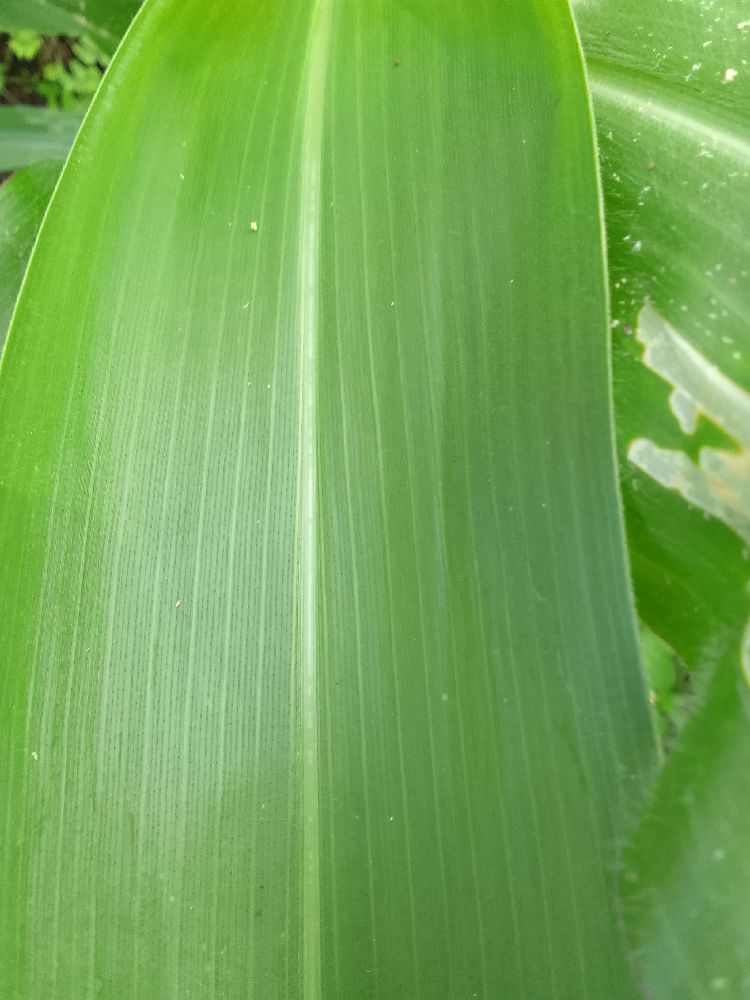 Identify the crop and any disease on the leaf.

maize, healthy
